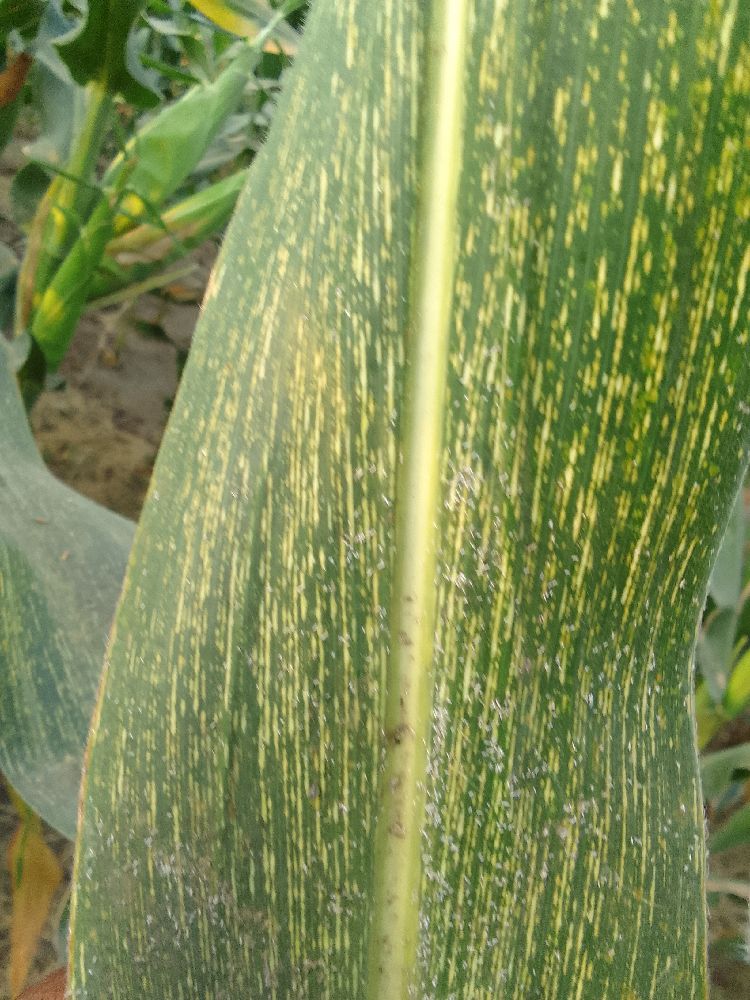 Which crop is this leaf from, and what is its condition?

maize, maize streak virus
